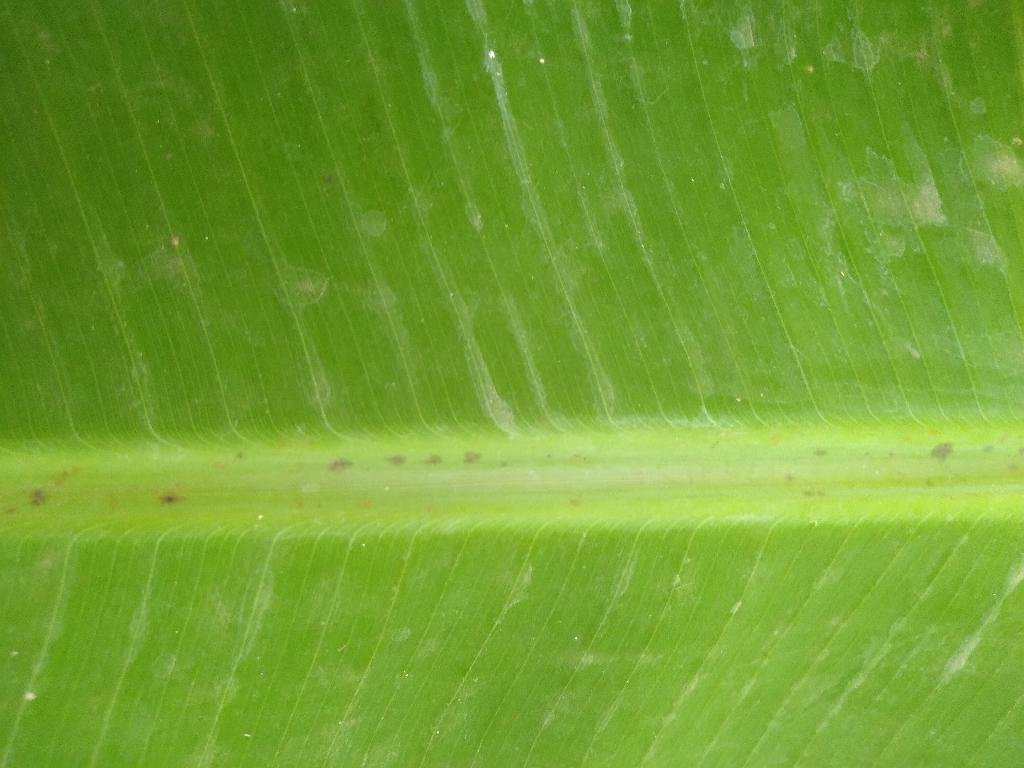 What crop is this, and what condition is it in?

banana, healthy
